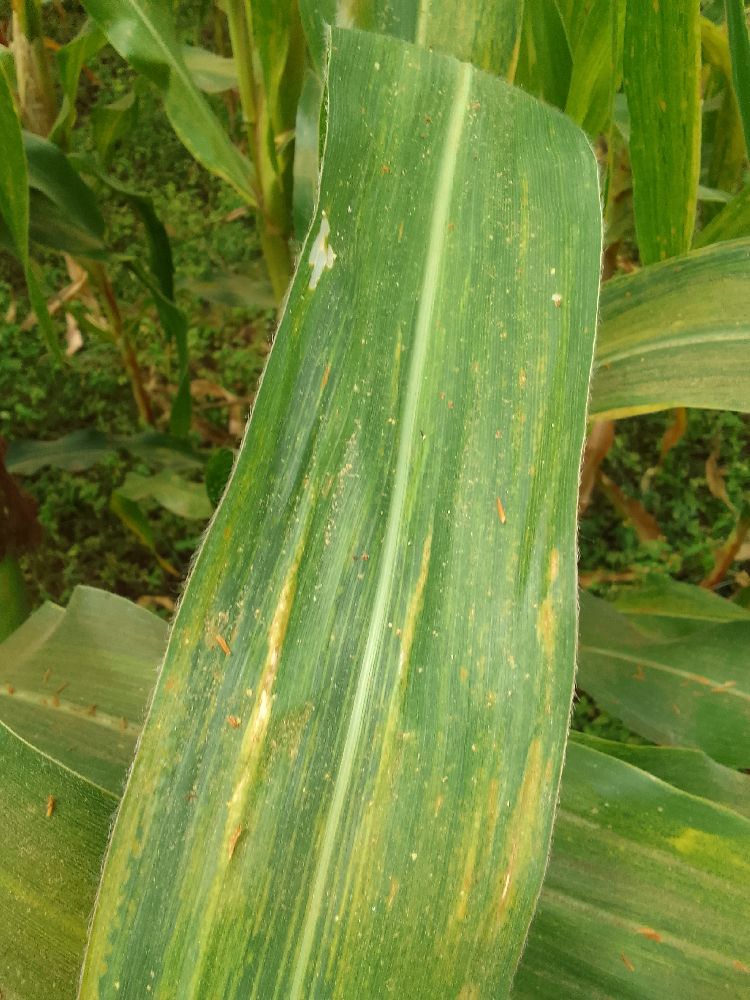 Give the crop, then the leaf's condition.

maize, maize lethal necrosis
